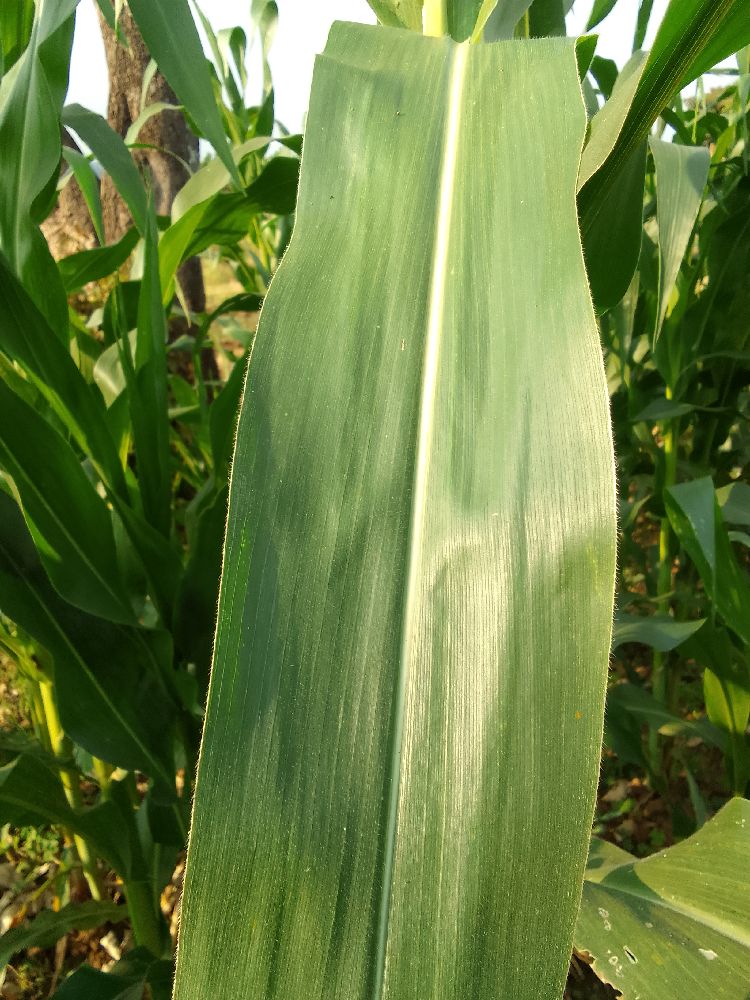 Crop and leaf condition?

maize, healthy
